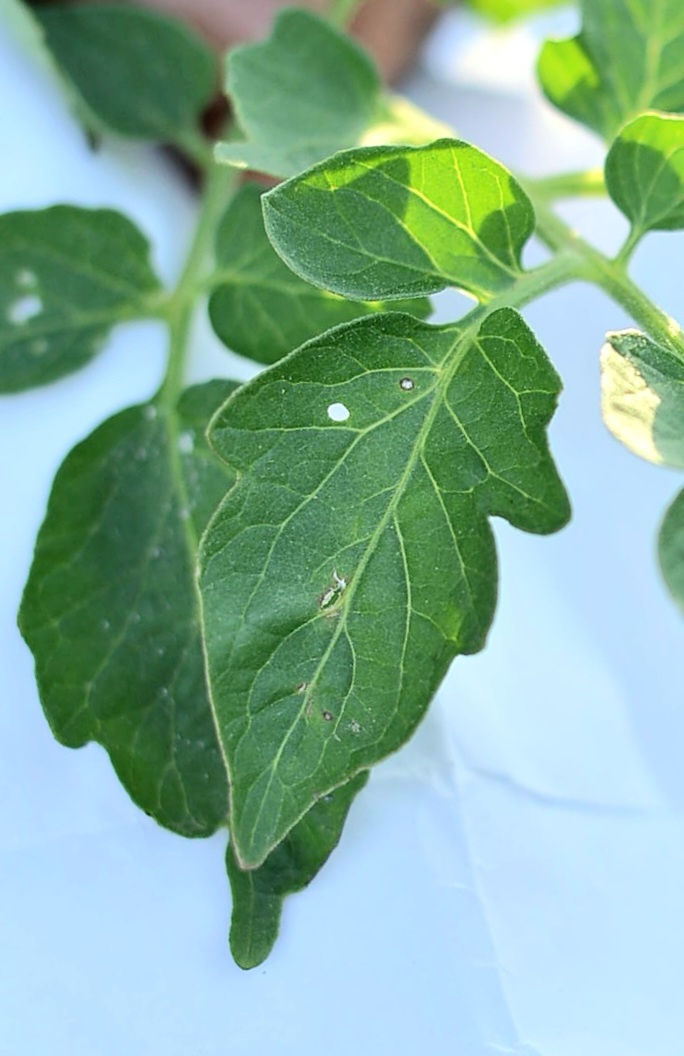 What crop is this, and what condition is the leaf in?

tomato, infected
